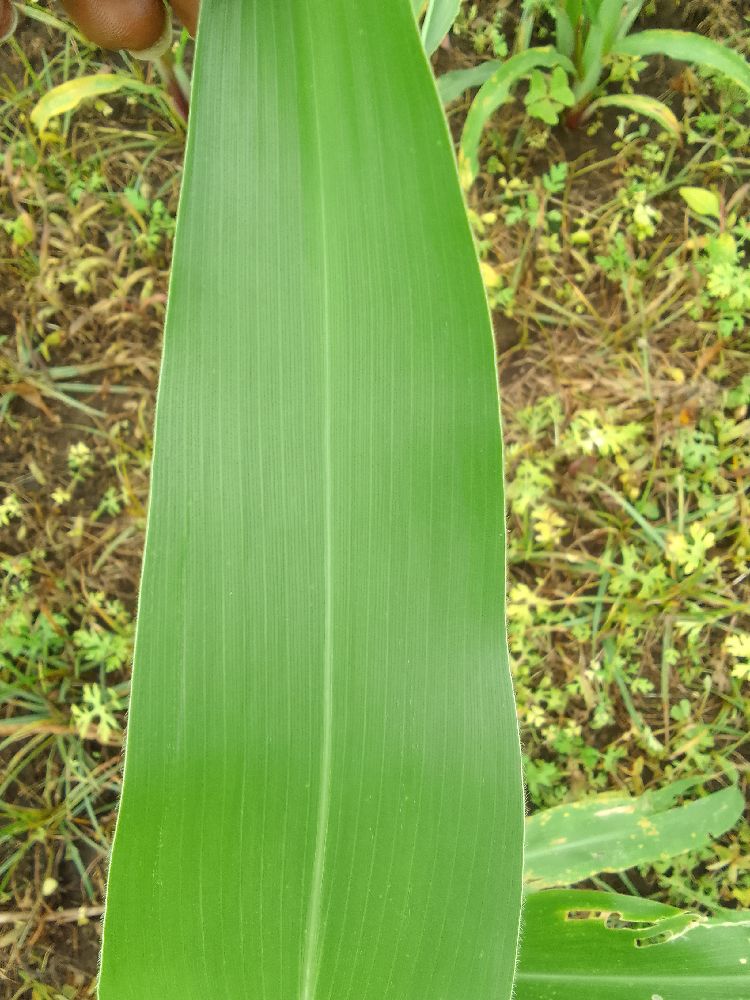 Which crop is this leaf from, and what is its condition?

maize, healthy
